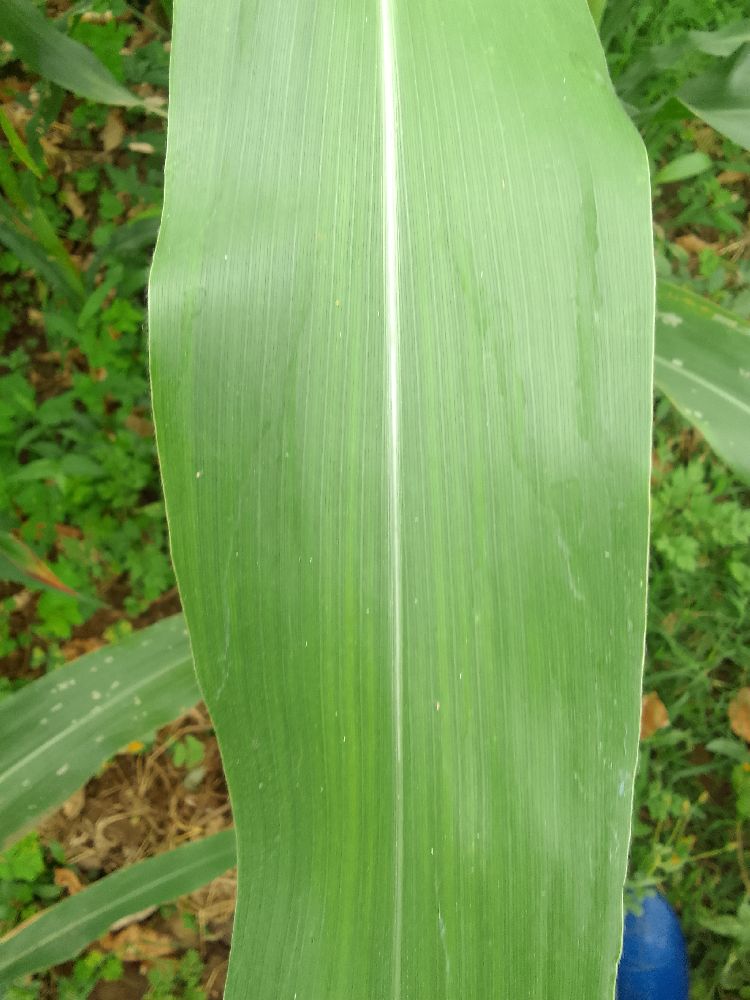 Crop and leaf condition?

maize, healthy
